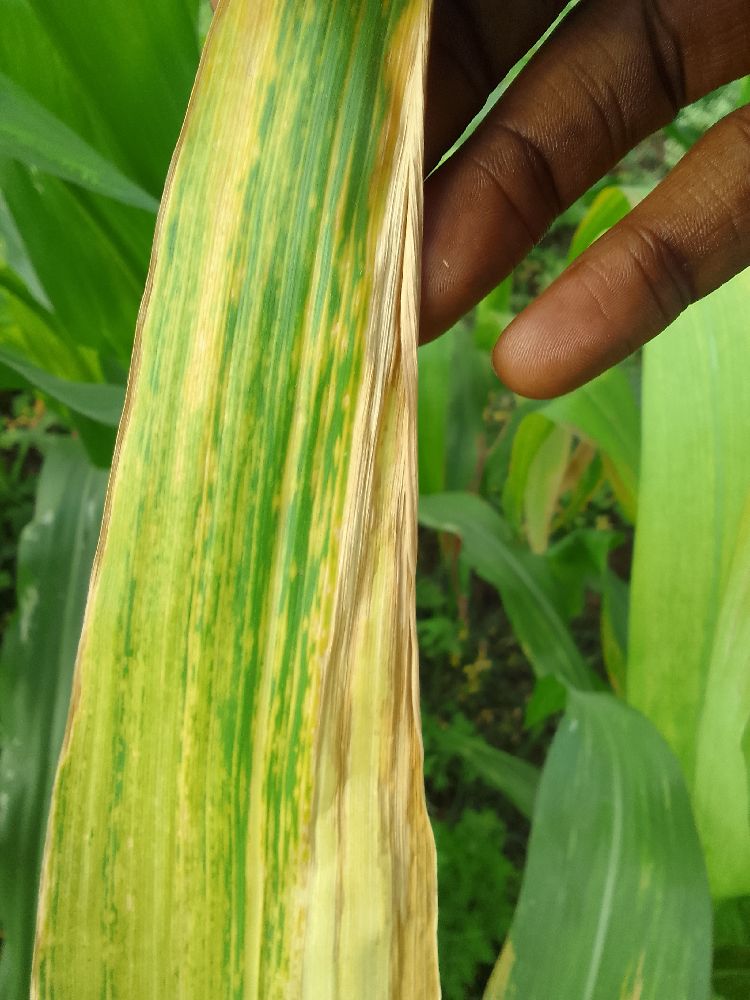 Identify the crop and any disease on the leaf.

maize, maize lethal necrosis
